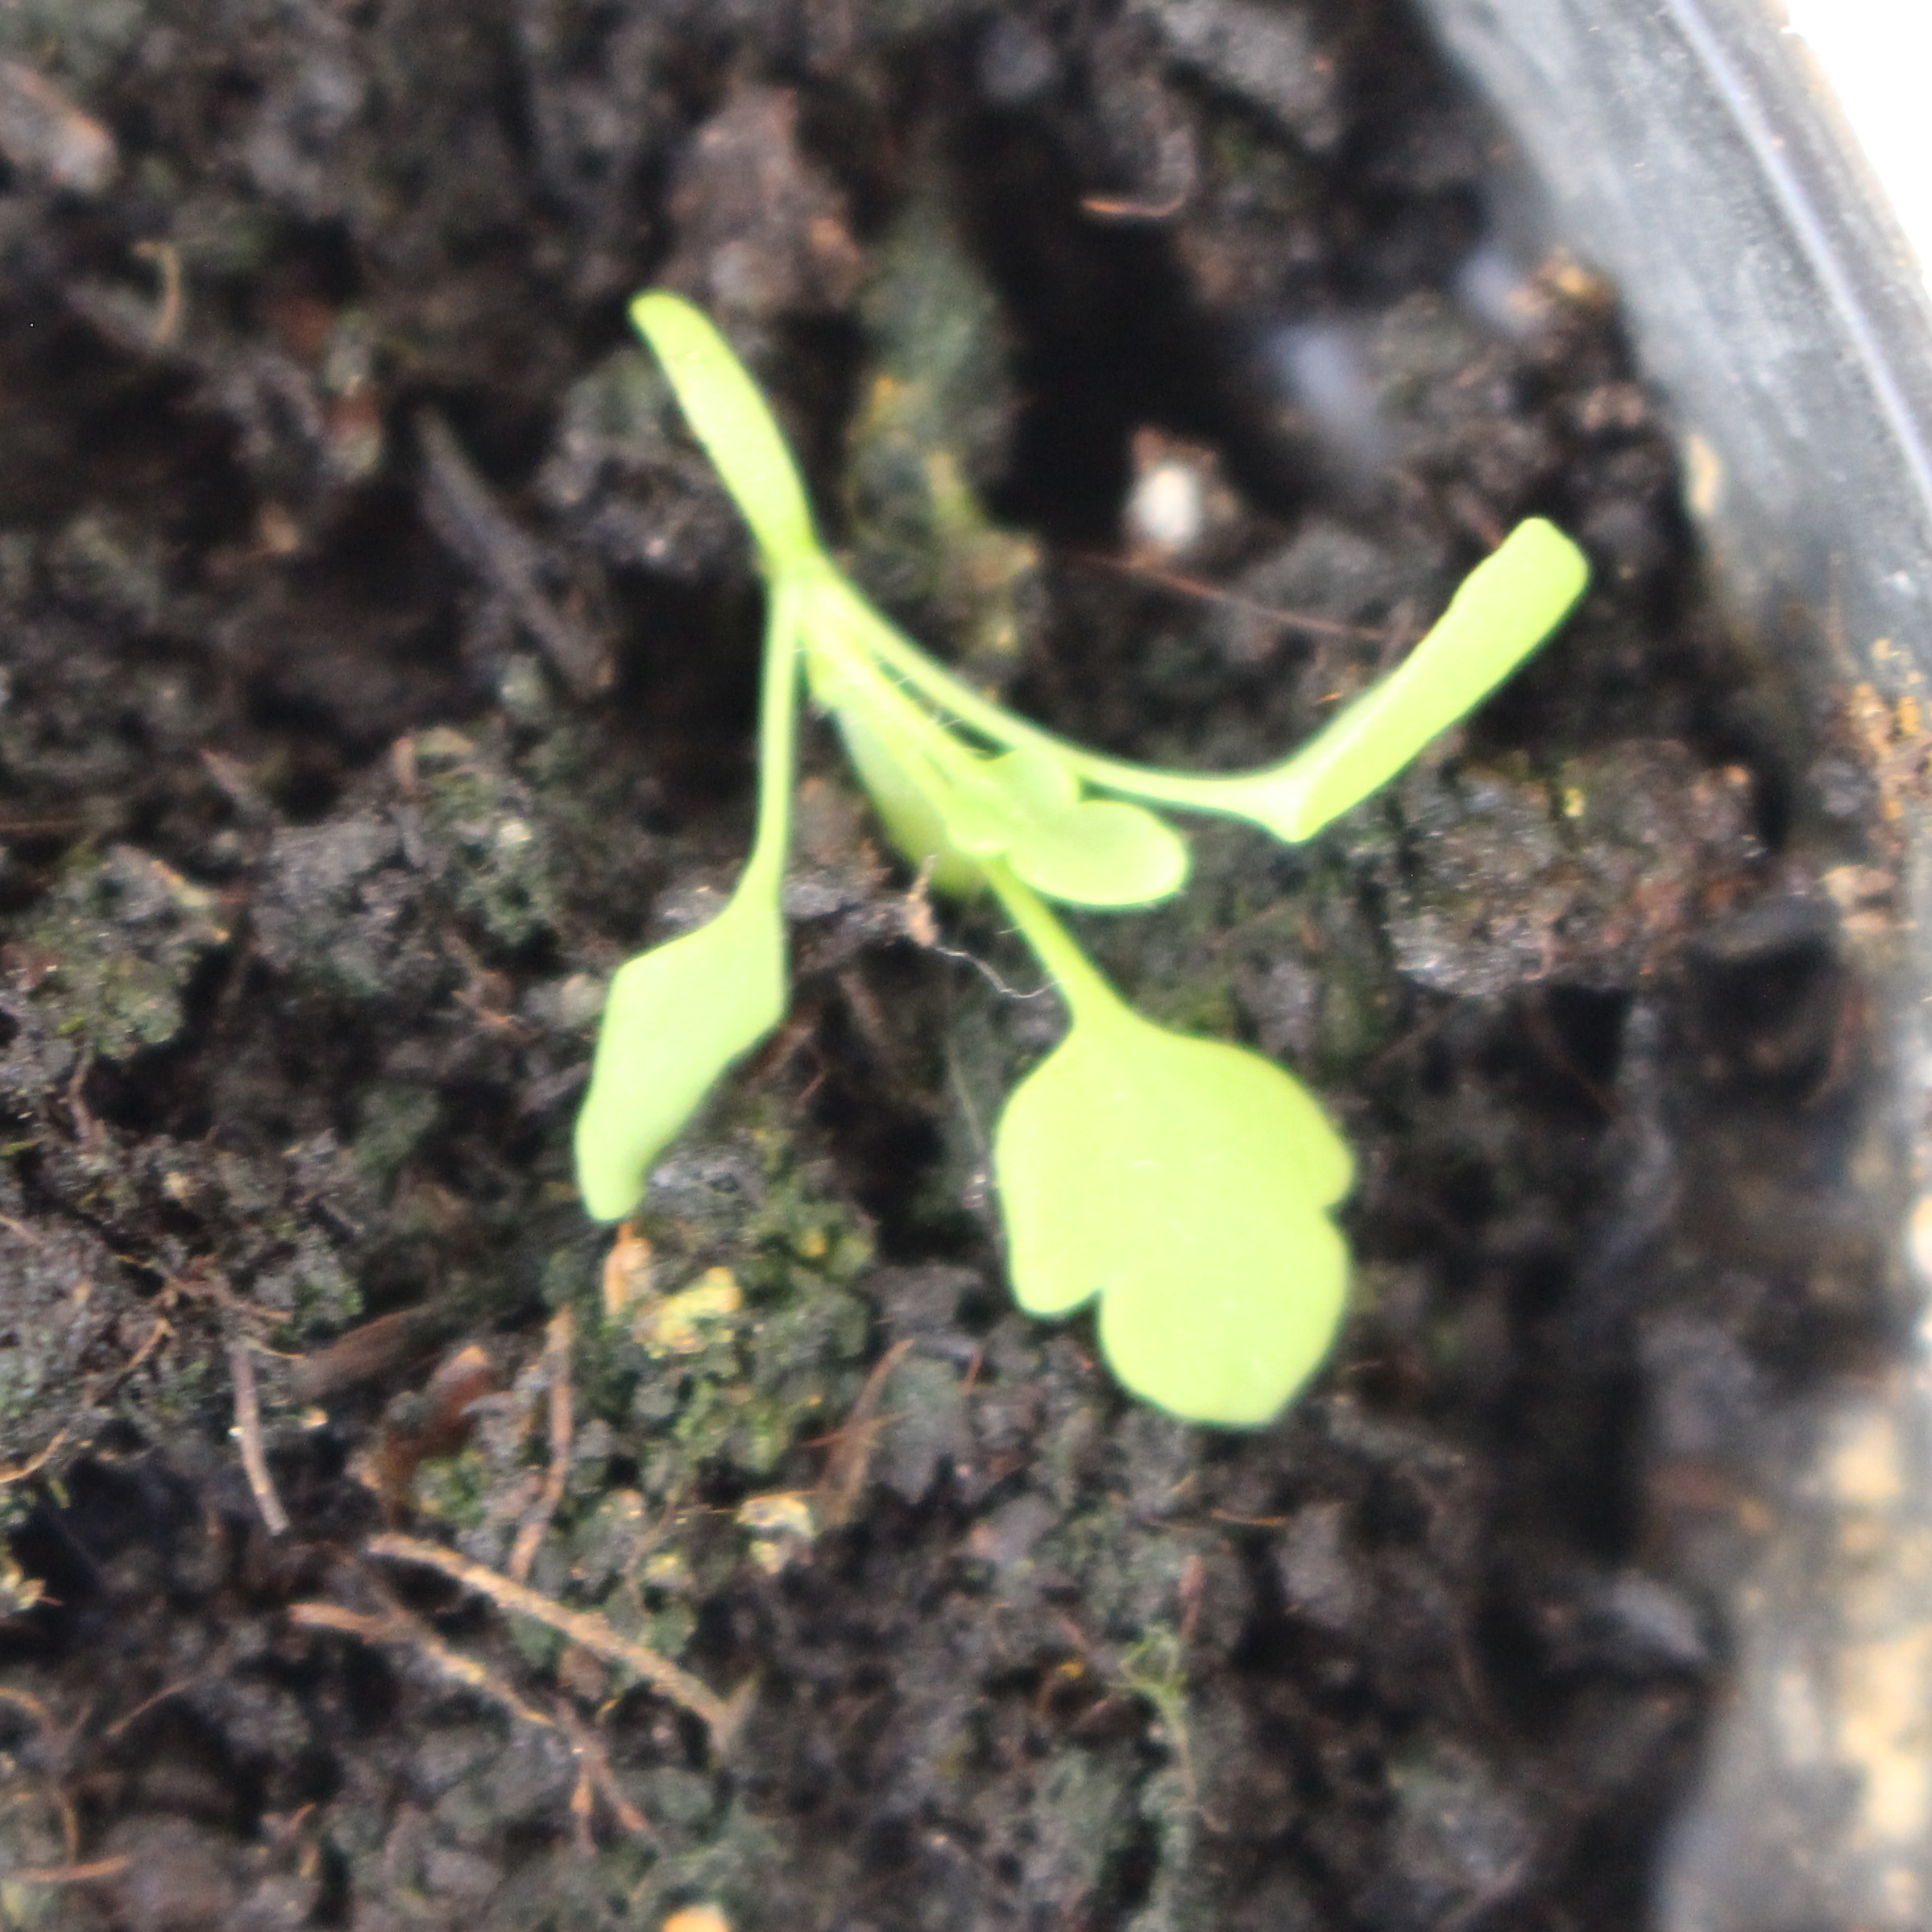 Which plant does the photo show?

Papaver rhoeas
